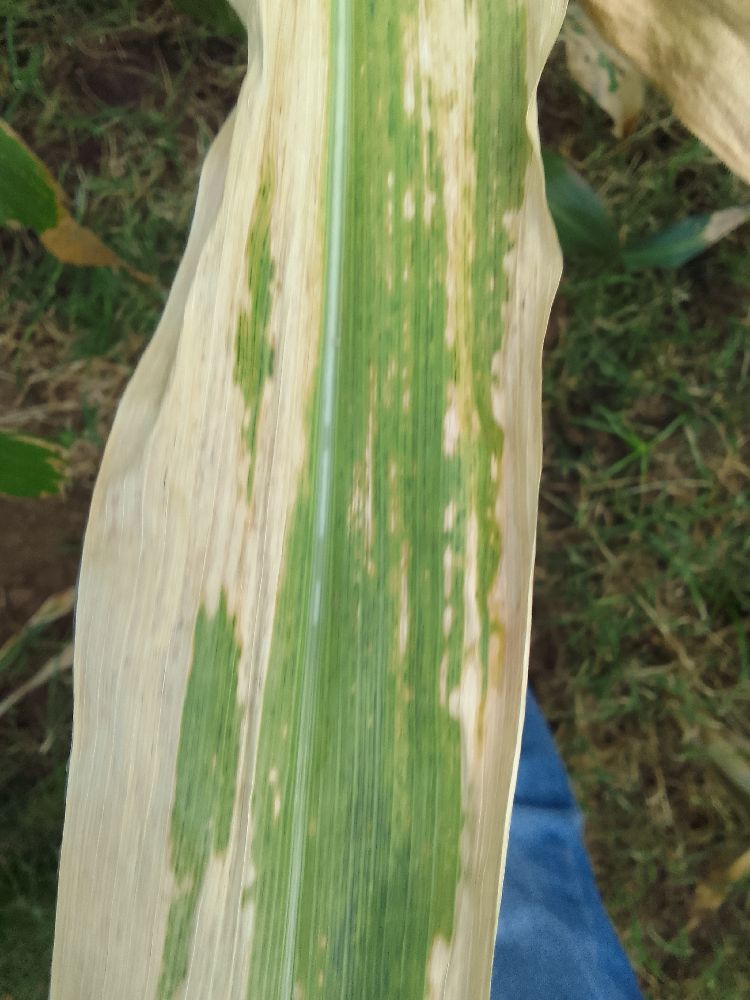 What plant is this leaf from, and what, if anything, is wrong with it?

maize, maize lethal necrosis
